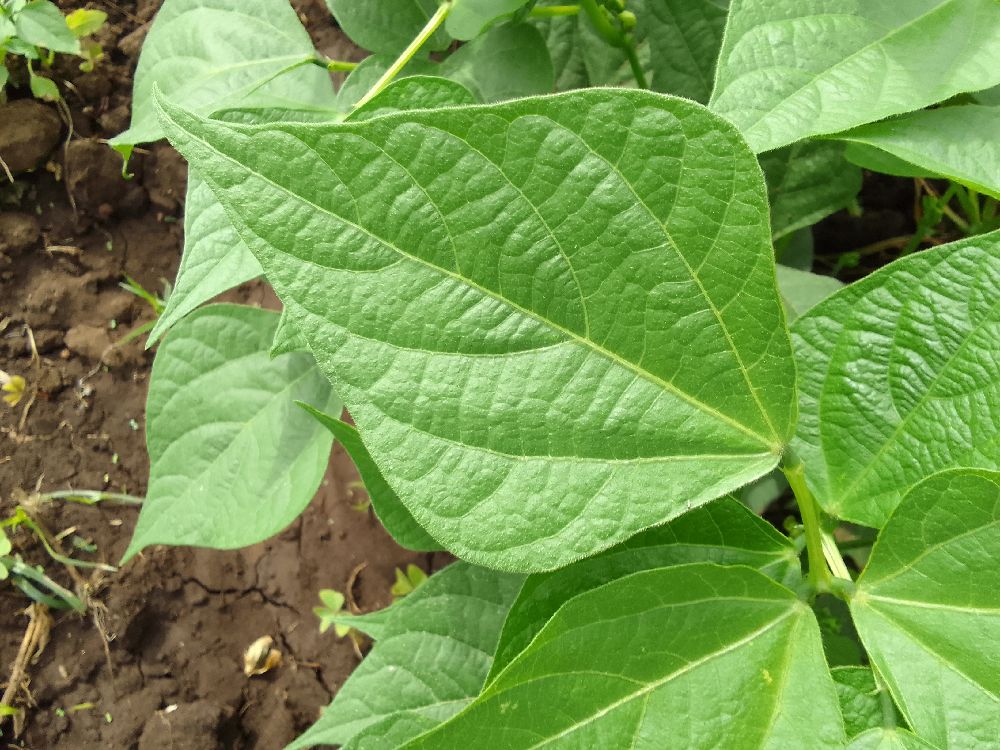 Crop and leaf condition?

common bean, healthy
